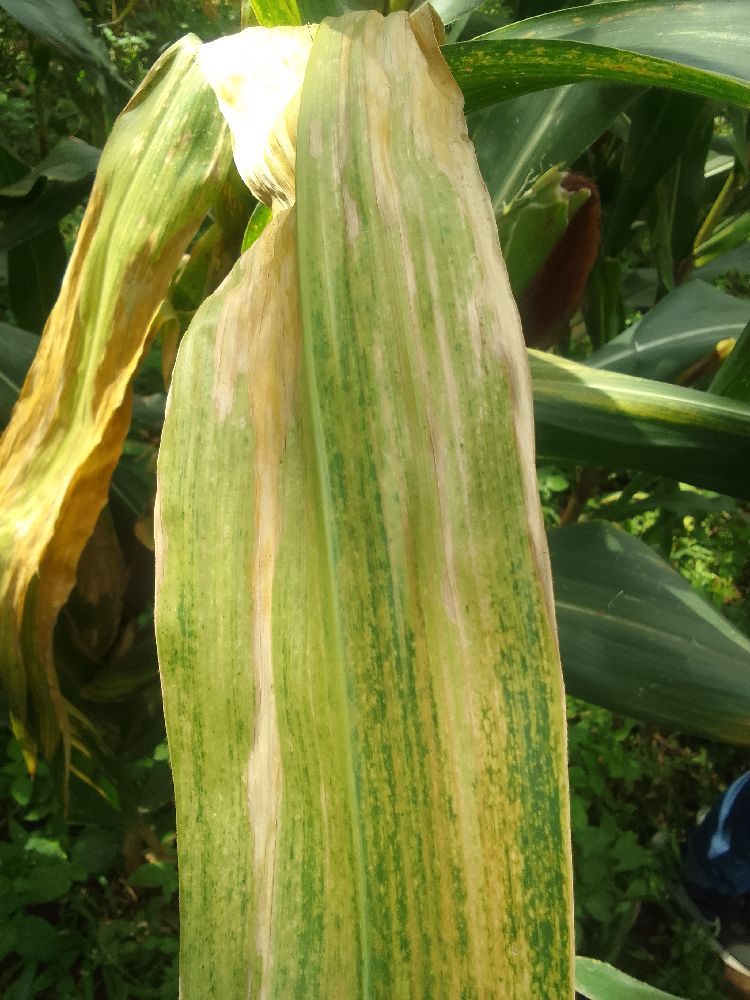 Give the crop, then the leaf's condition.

maize, maize lethal necrosis
